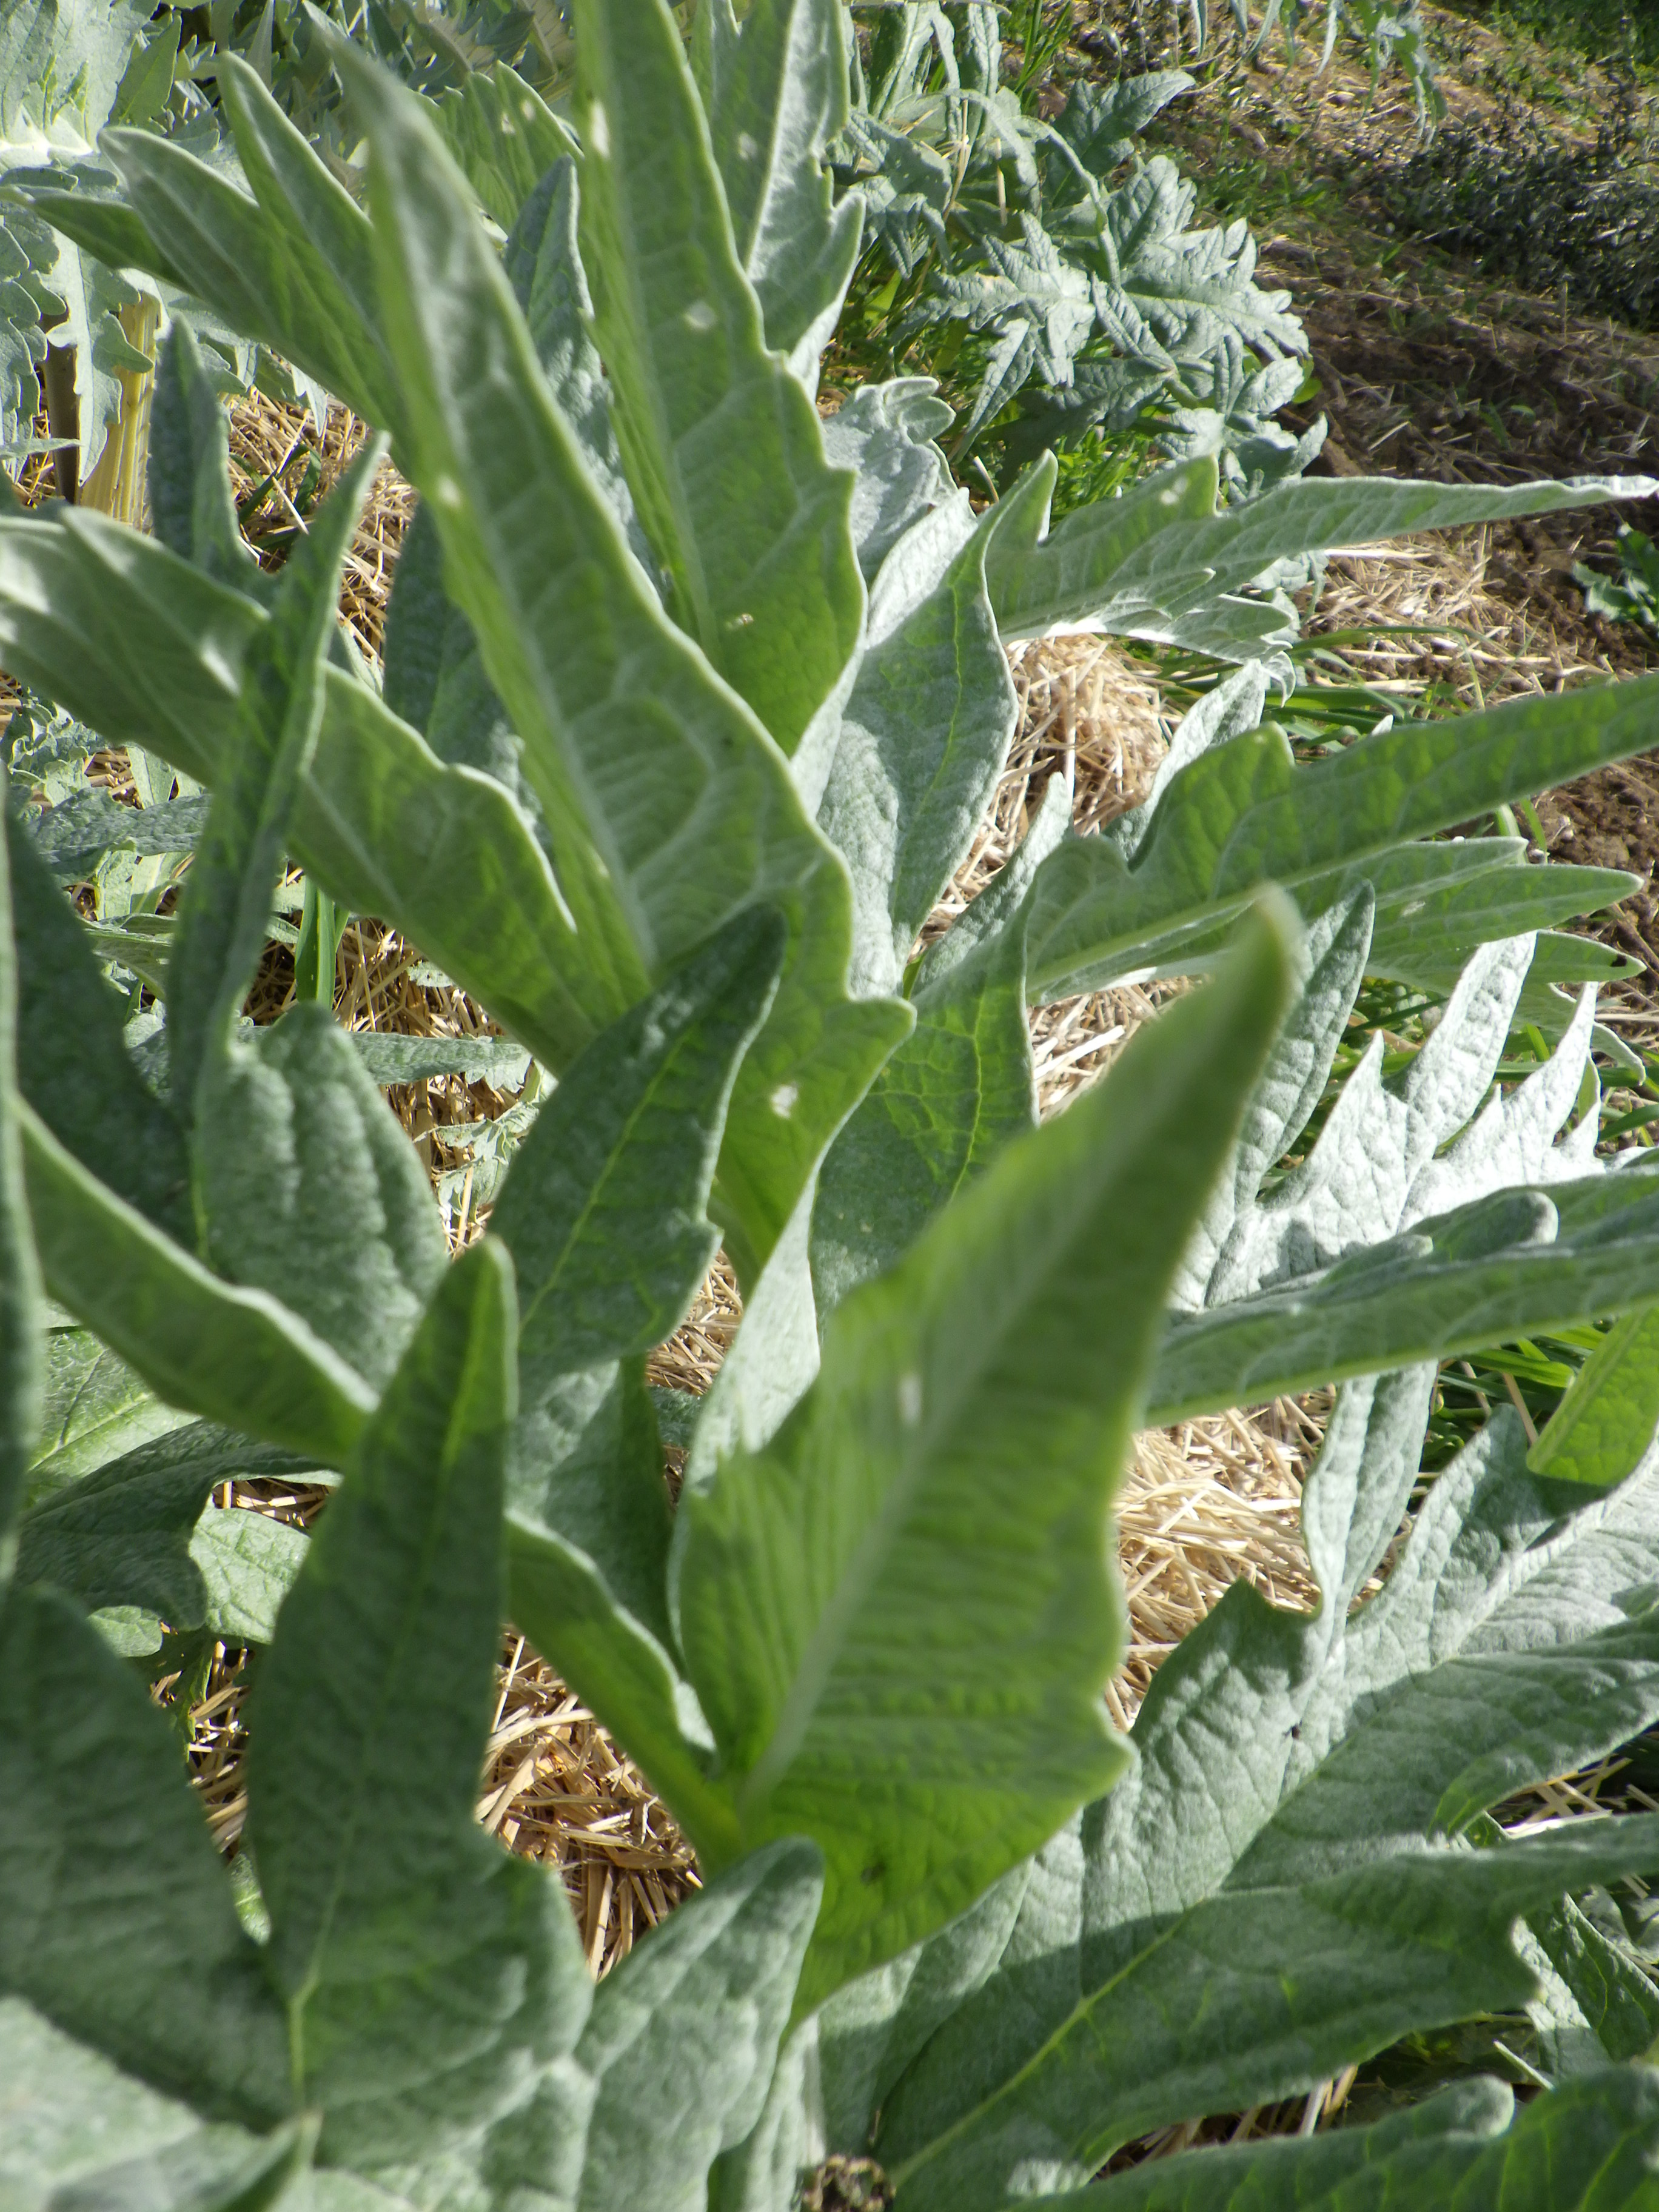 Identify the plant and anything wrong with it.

artichoke, phytophagous
